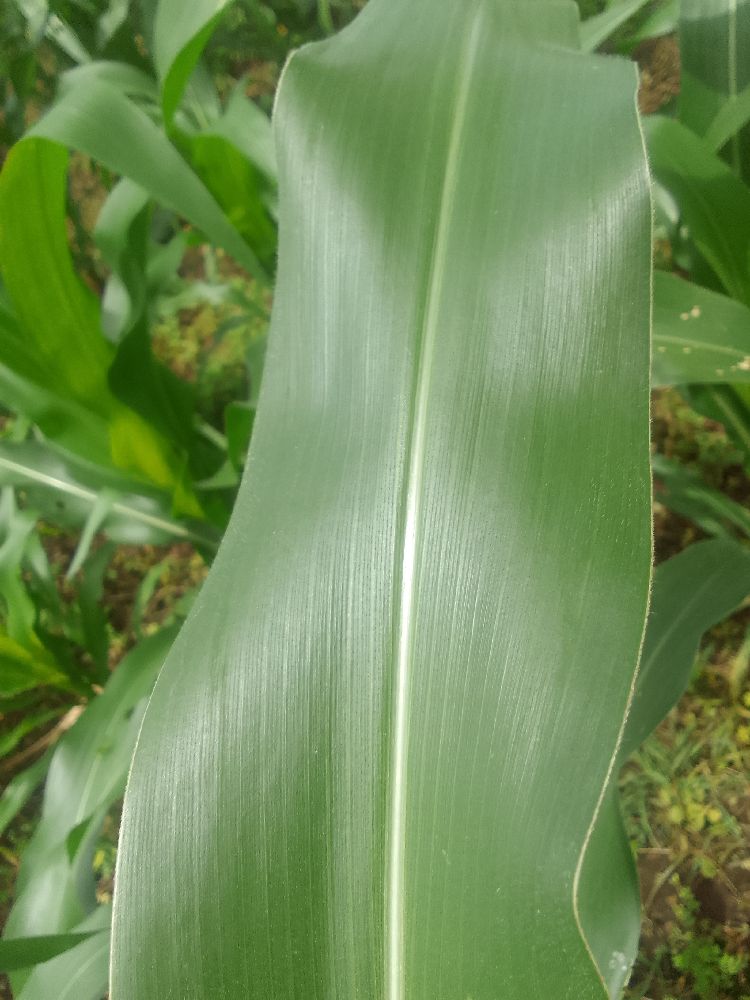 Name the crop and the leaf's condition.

maize, healthy
